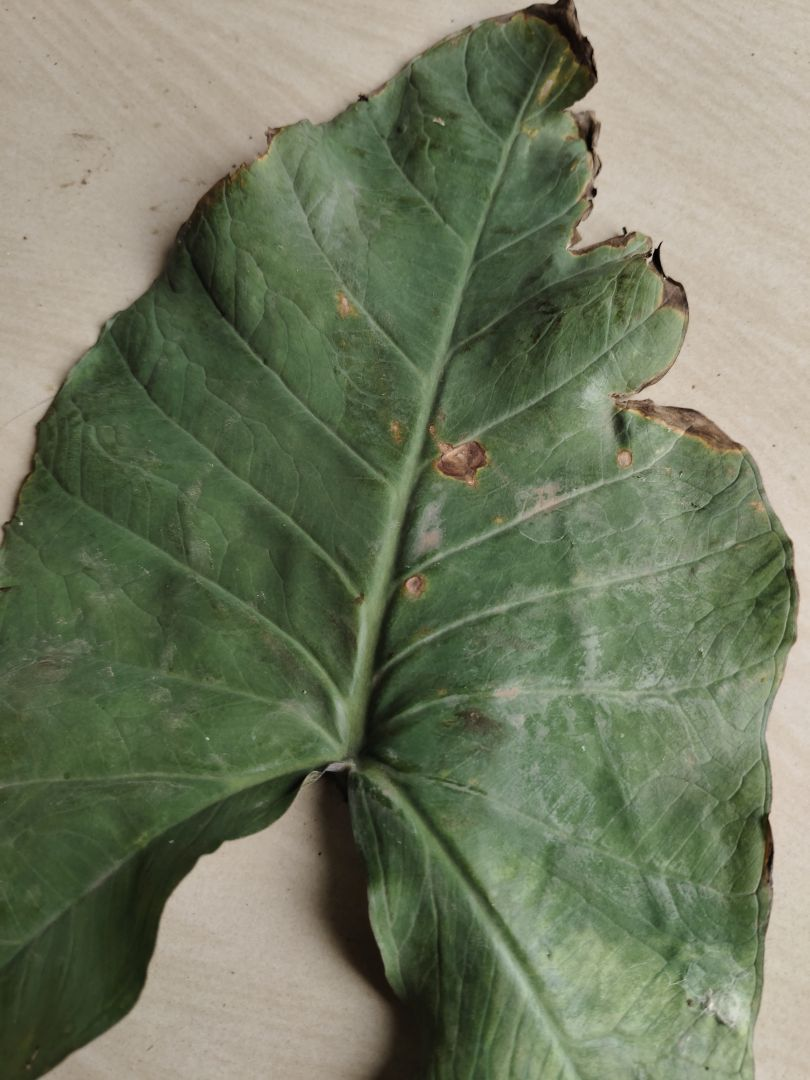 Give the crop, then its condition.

taro, leaf blight
